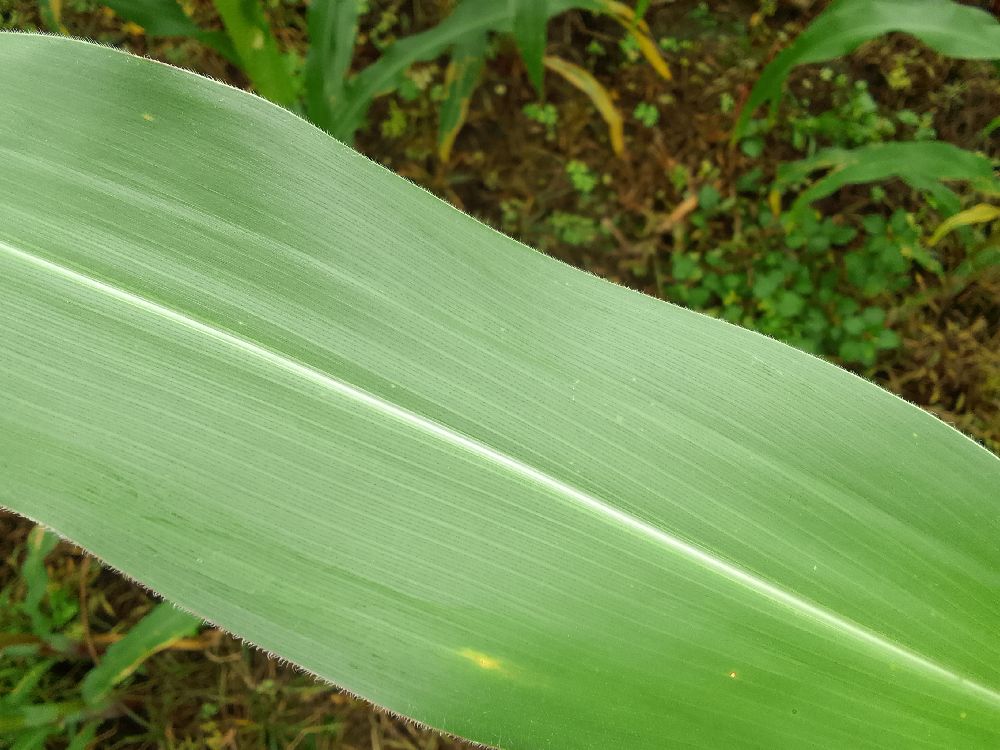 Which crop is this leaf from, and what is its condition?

maize, healthy
